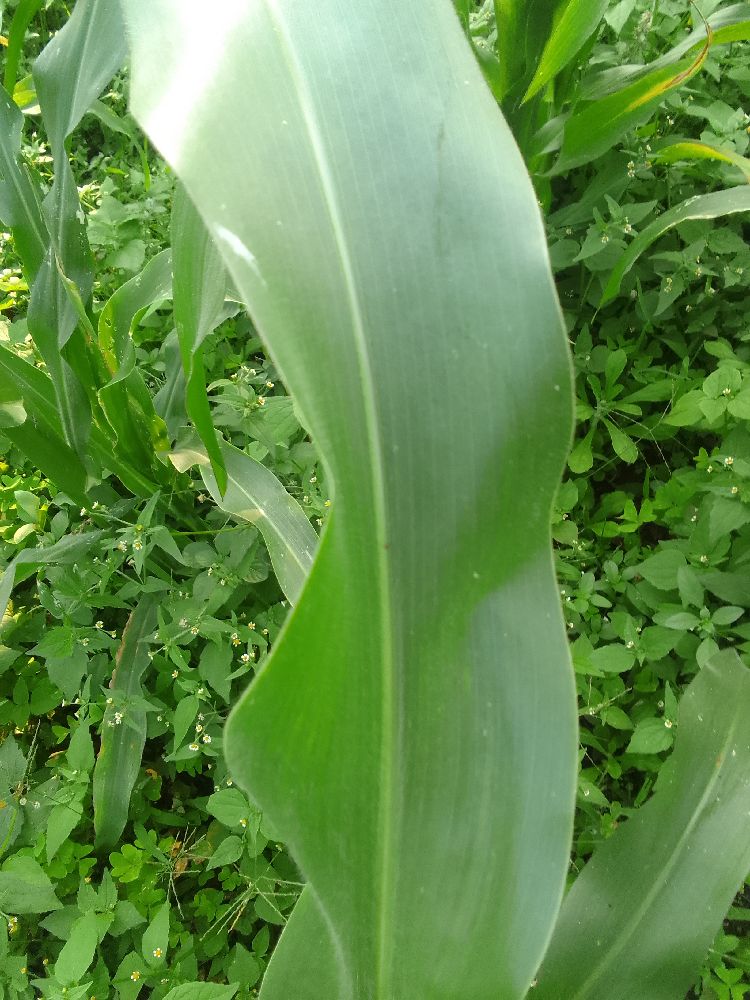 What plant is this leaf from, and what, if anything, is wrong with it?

maize, healthy
